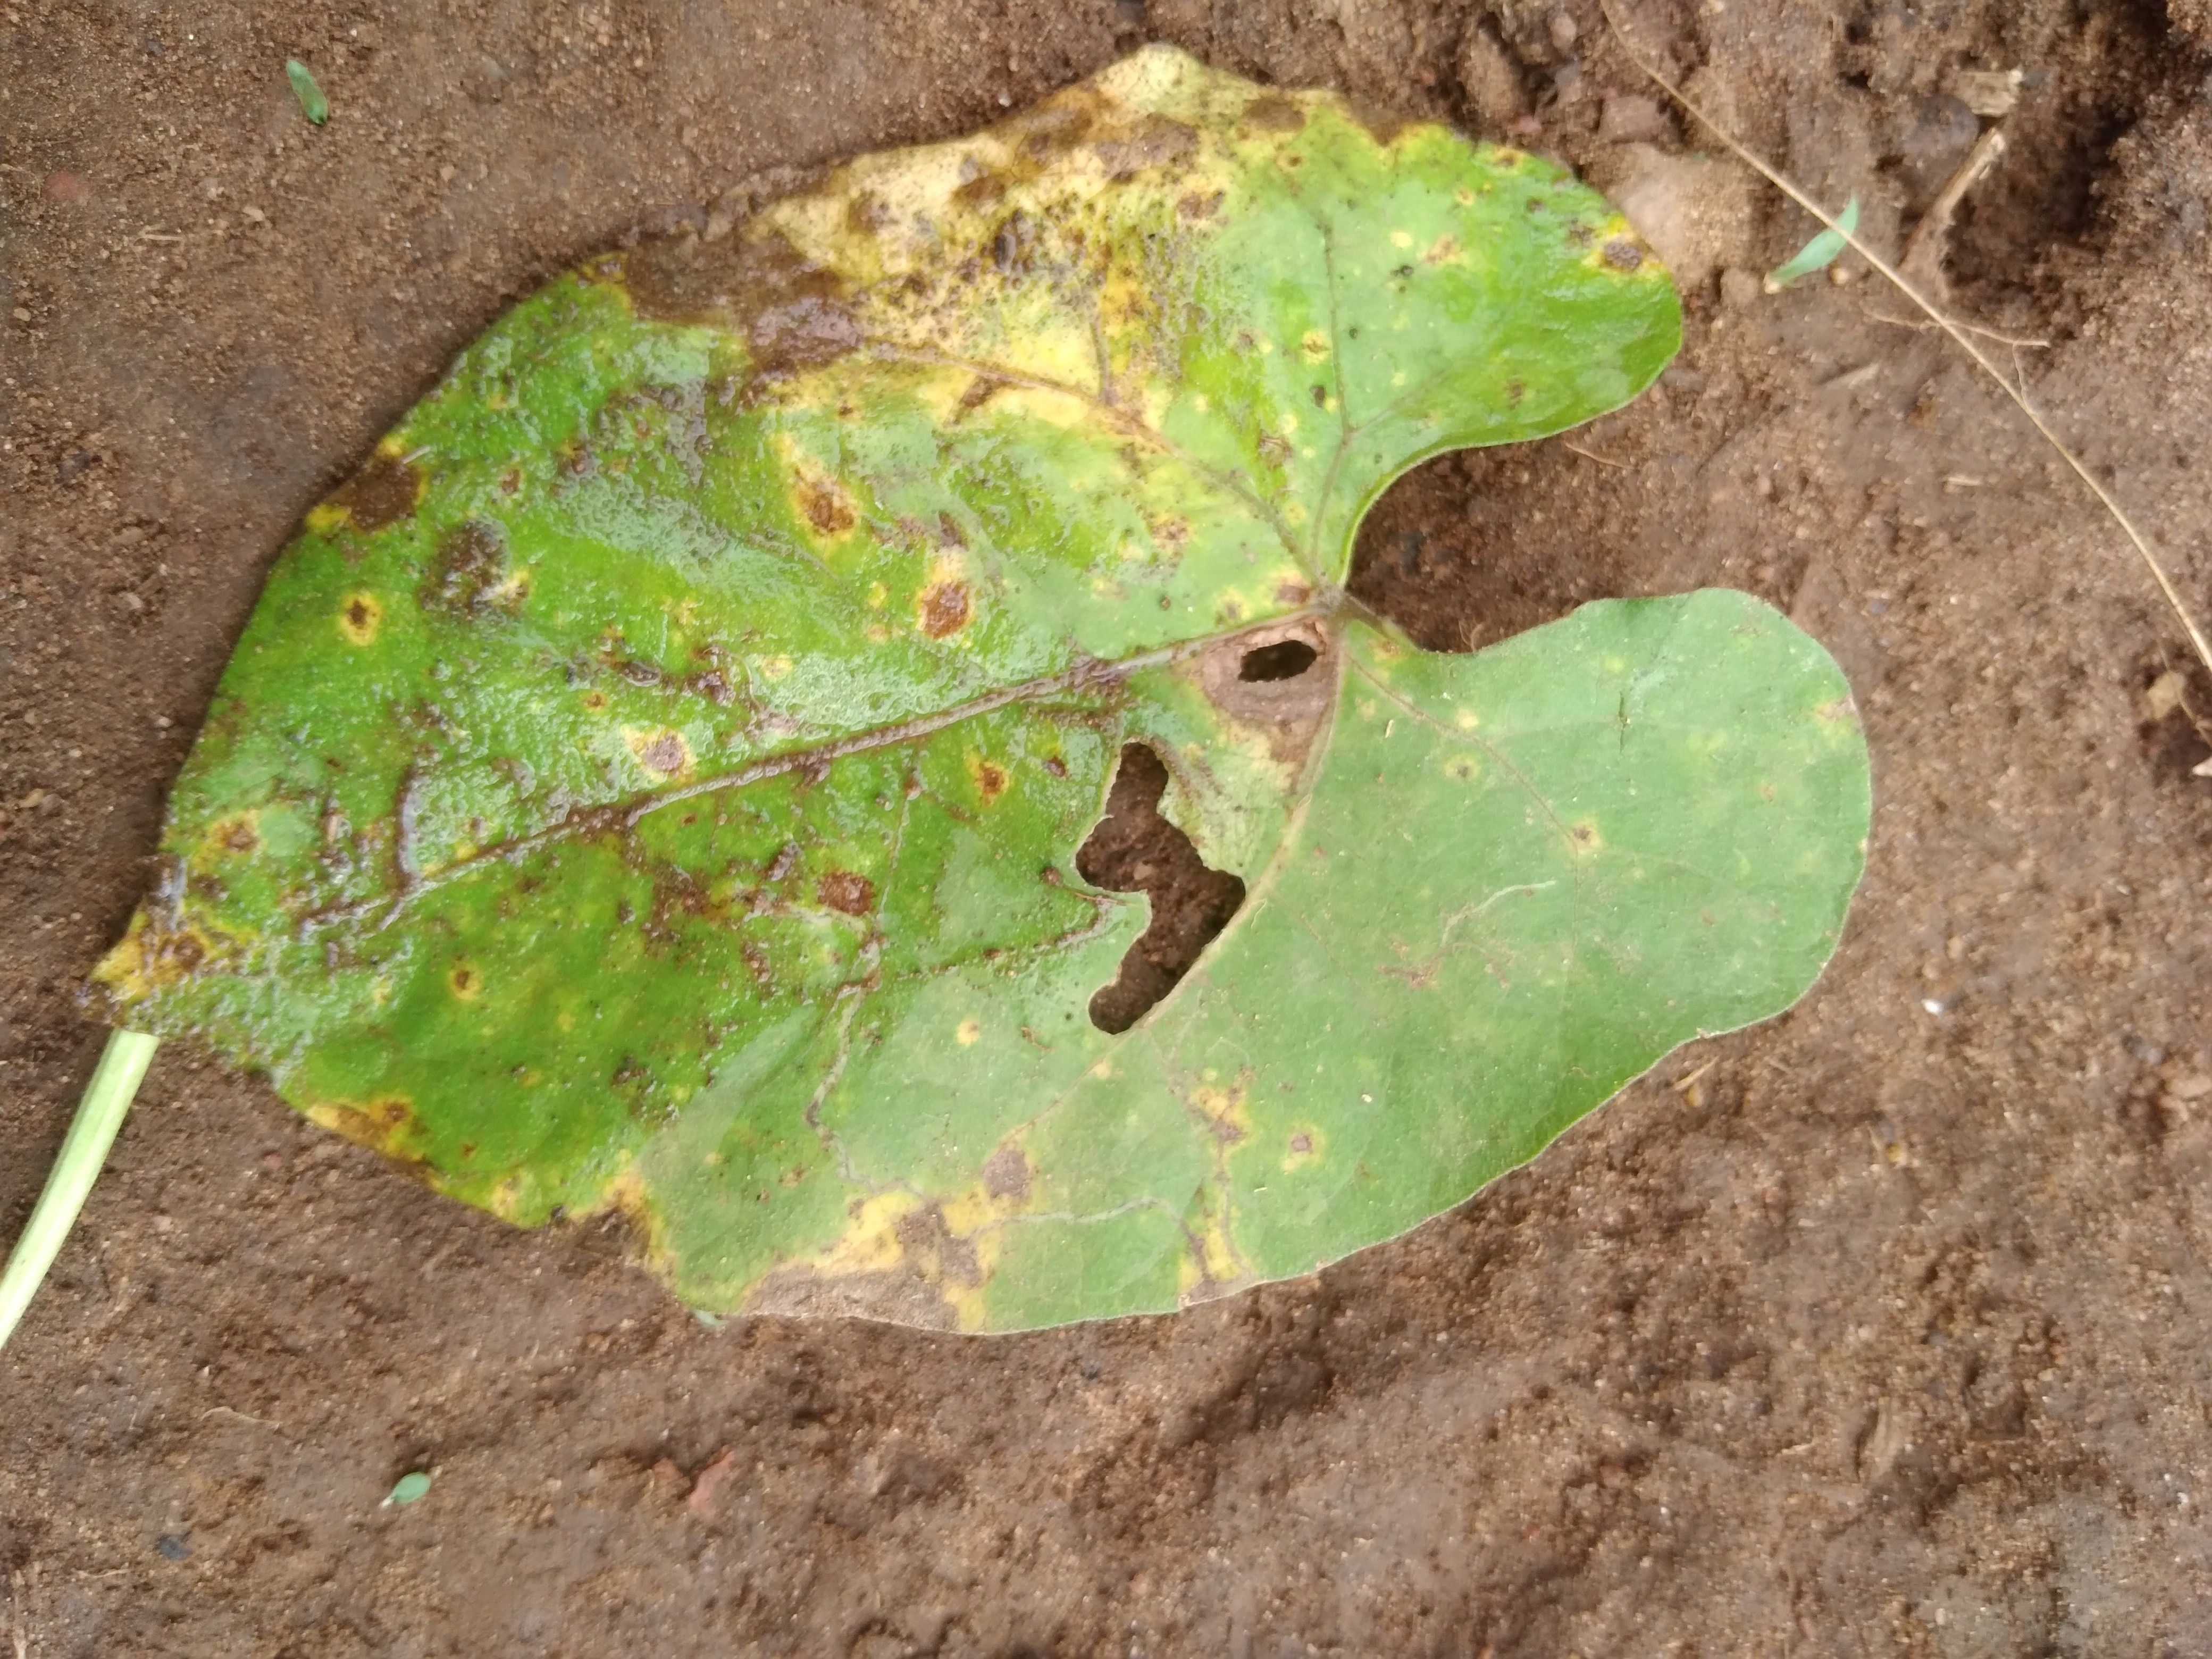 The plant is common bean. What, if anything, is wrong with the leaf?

rust
